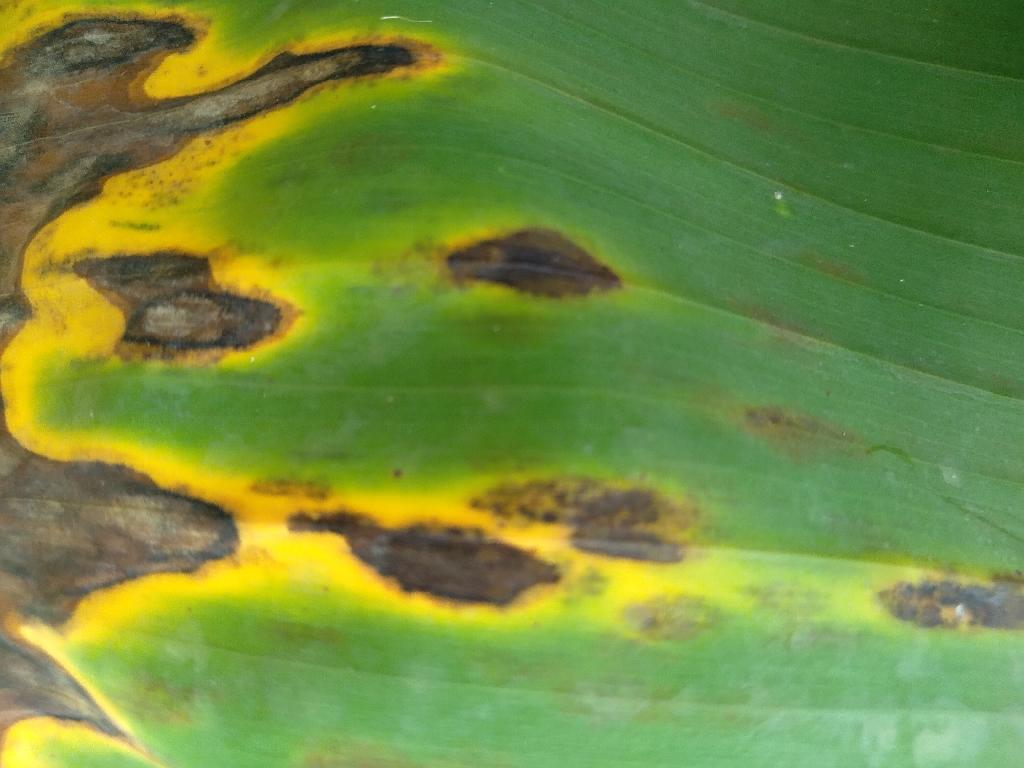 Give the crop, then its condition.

banana, black sigatoka
